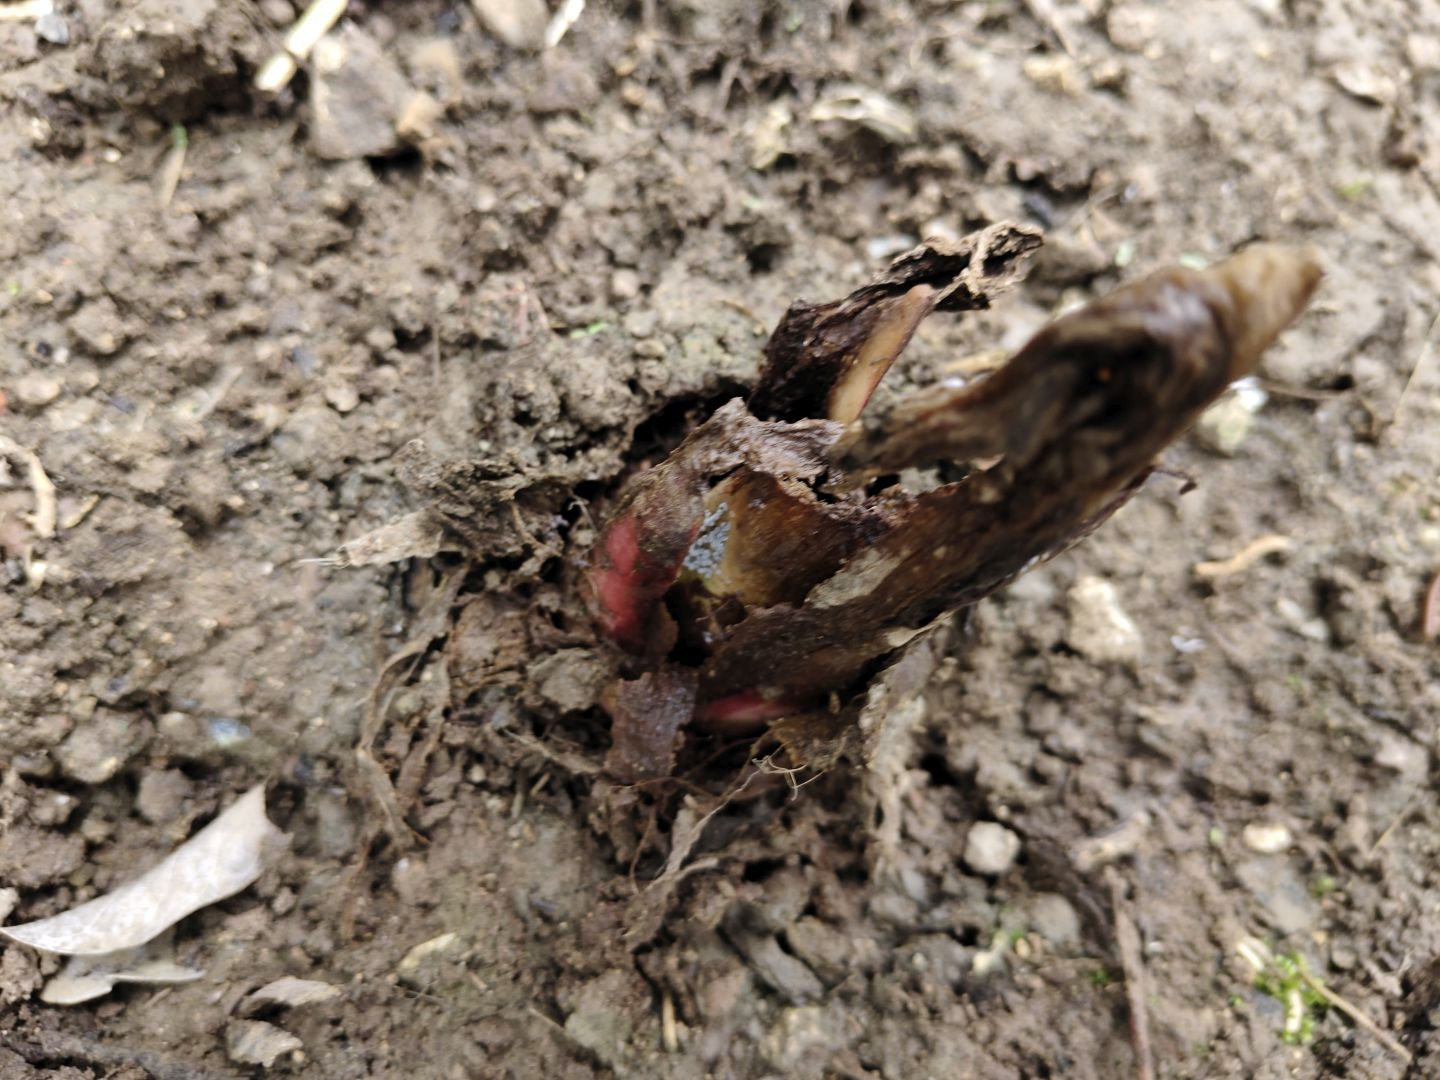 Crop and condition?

taro, root rot
